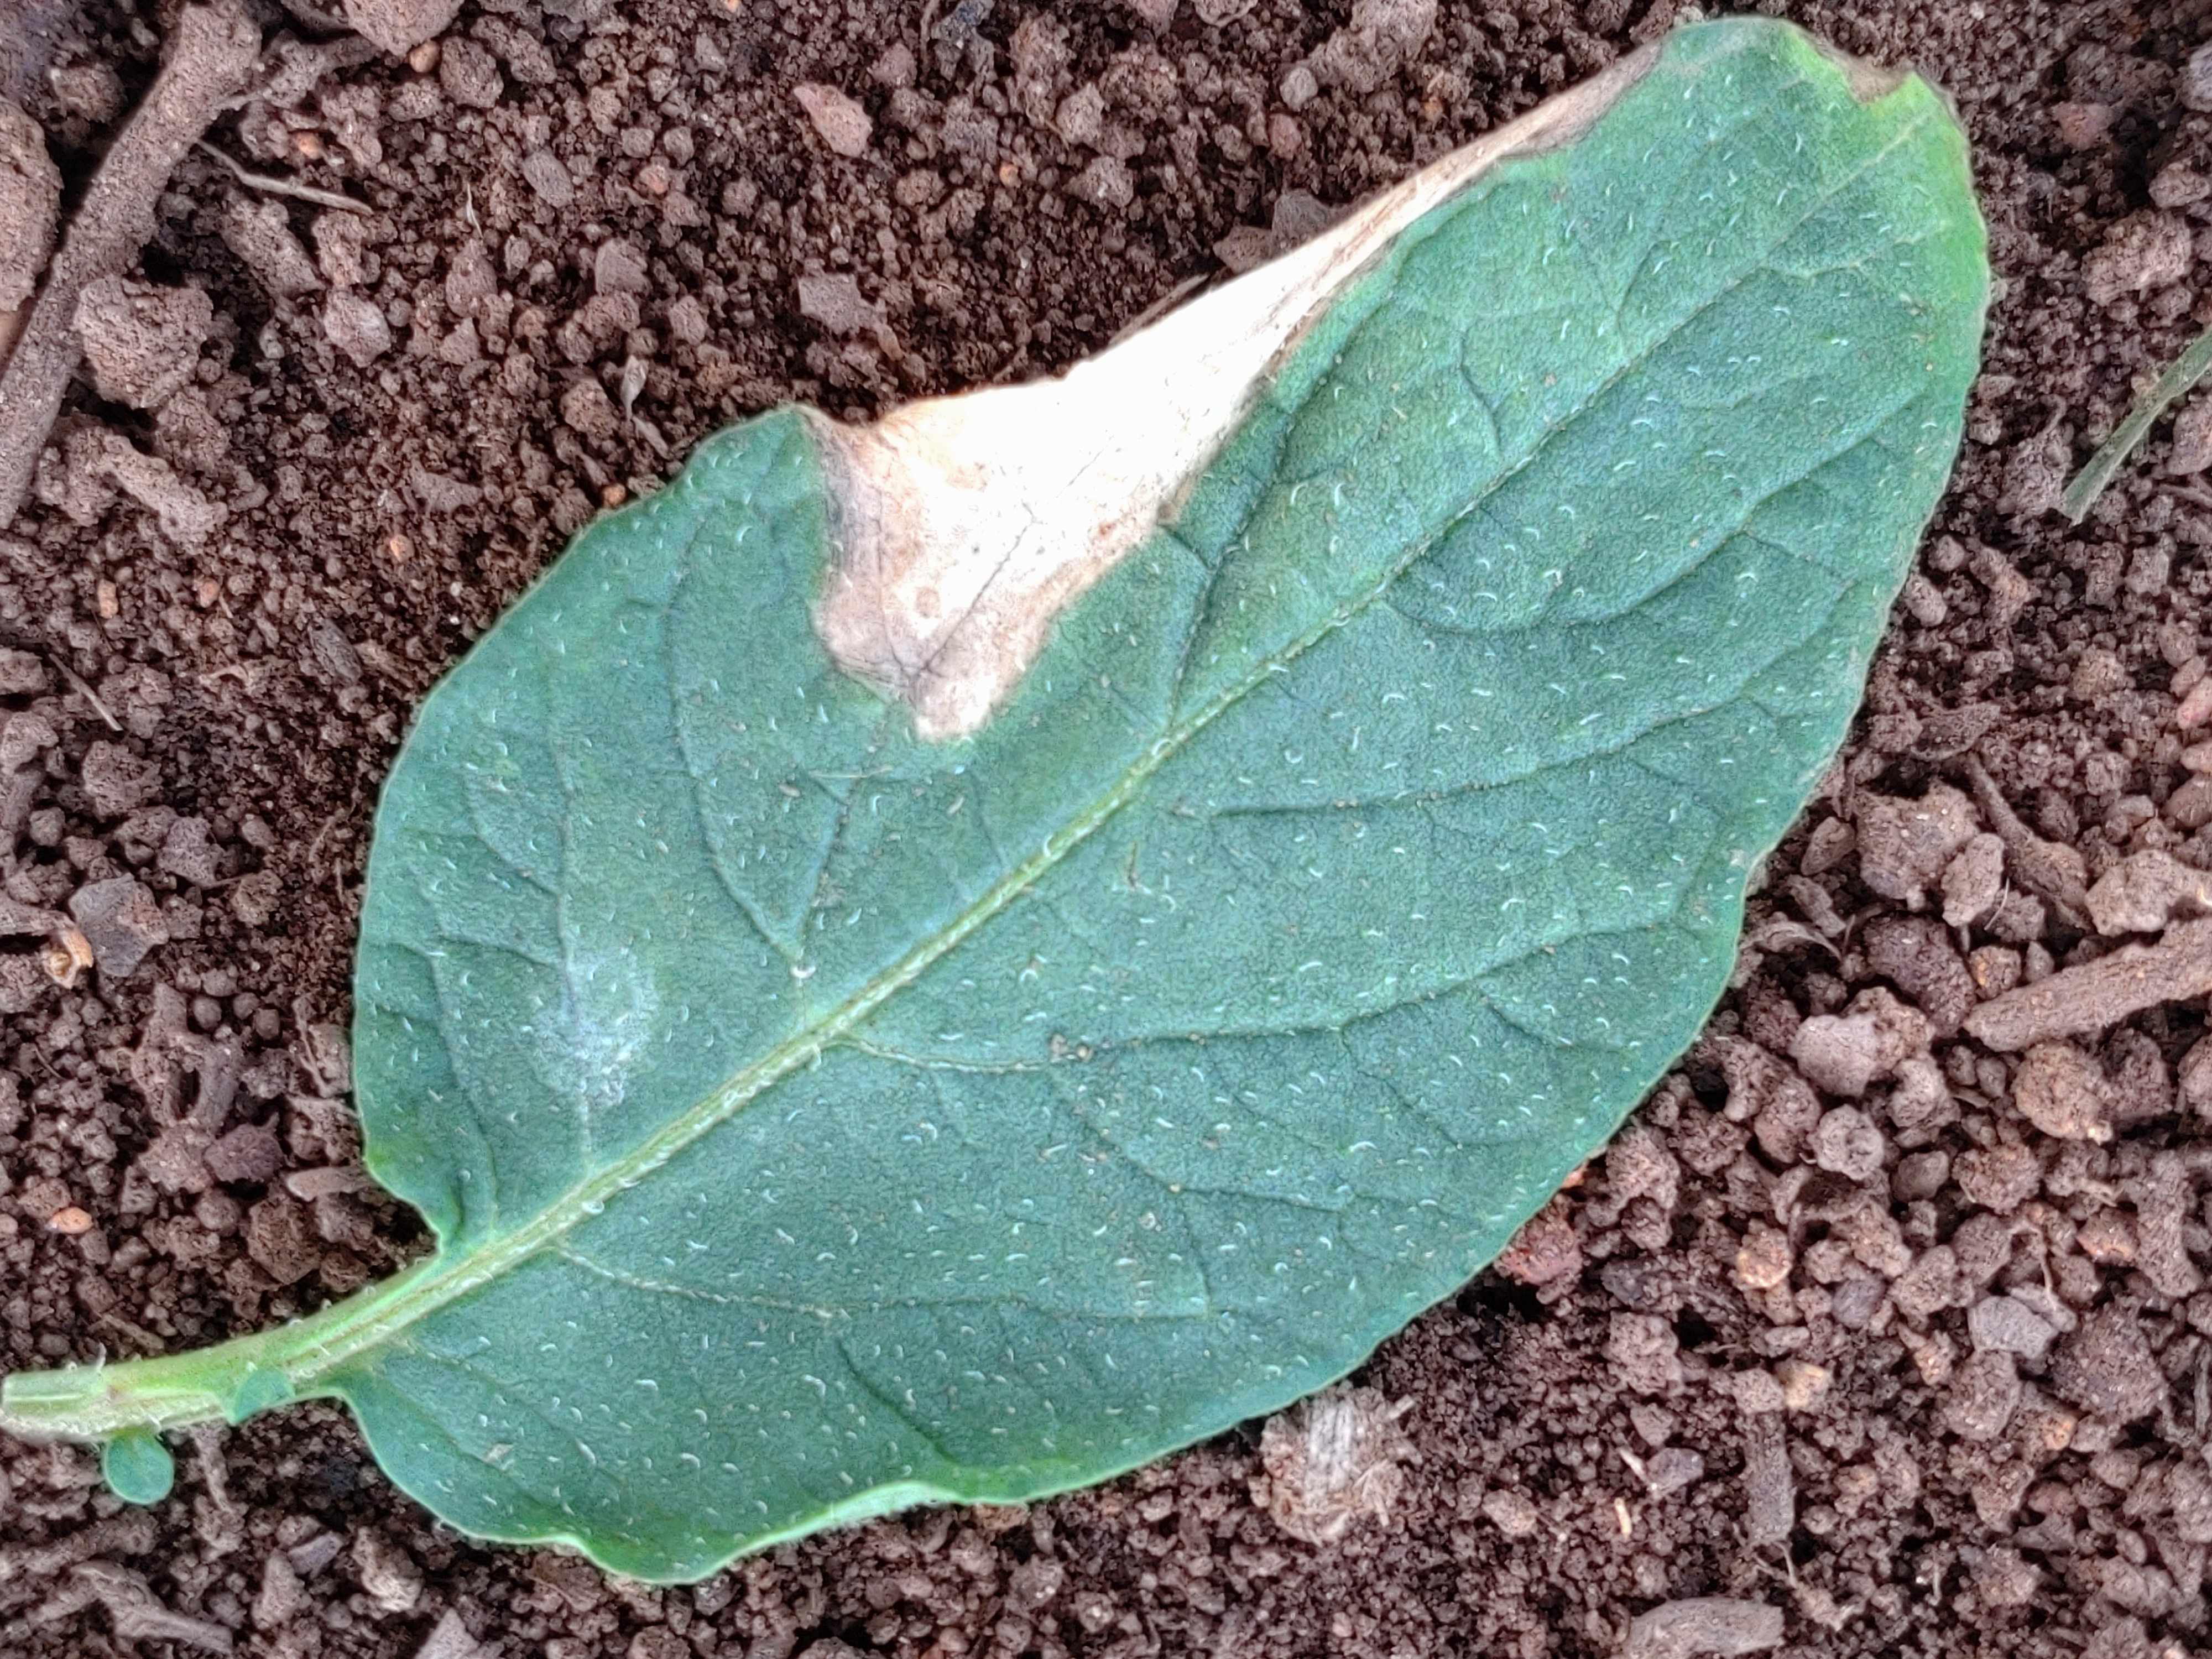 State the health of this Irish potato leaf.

early blight
